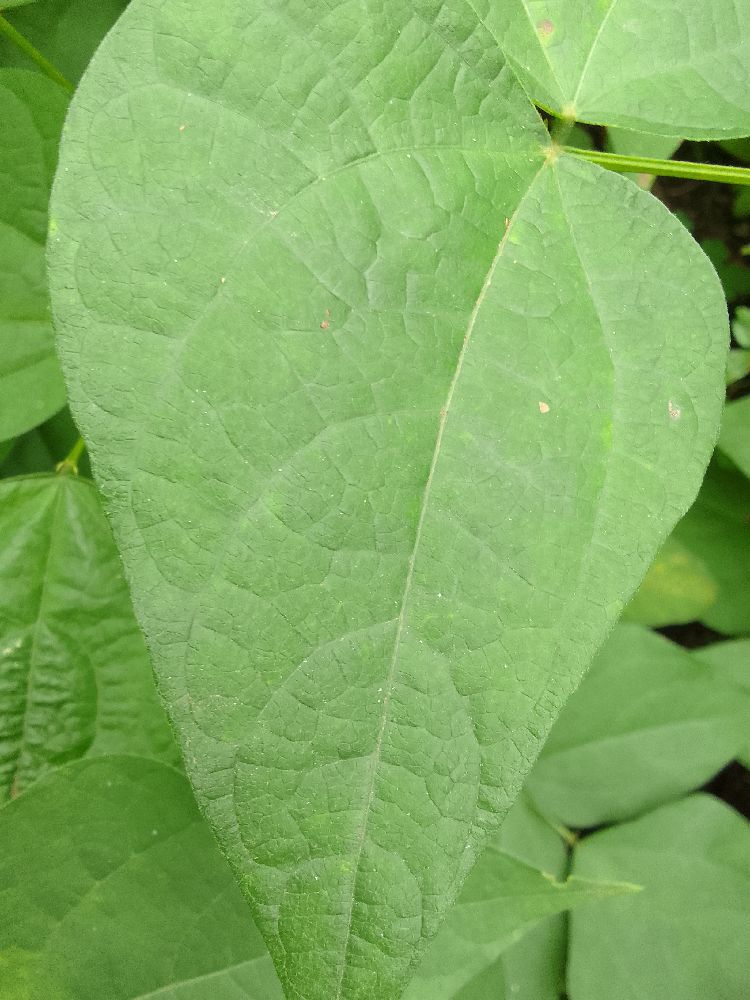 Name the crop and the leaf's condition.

common bean, healthy
